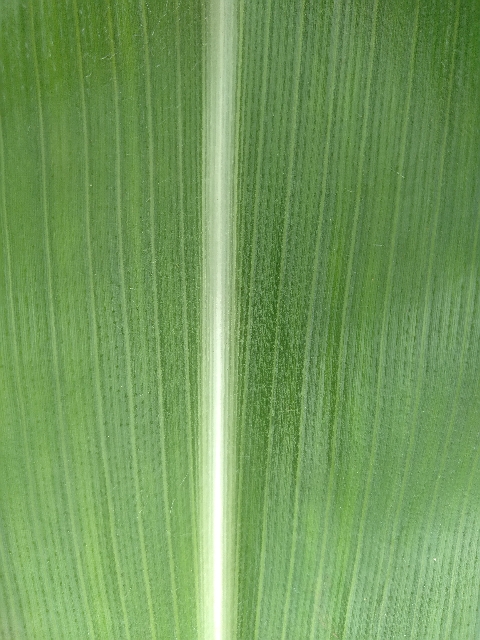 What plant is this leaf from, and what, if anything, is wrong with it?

maize, healthy
